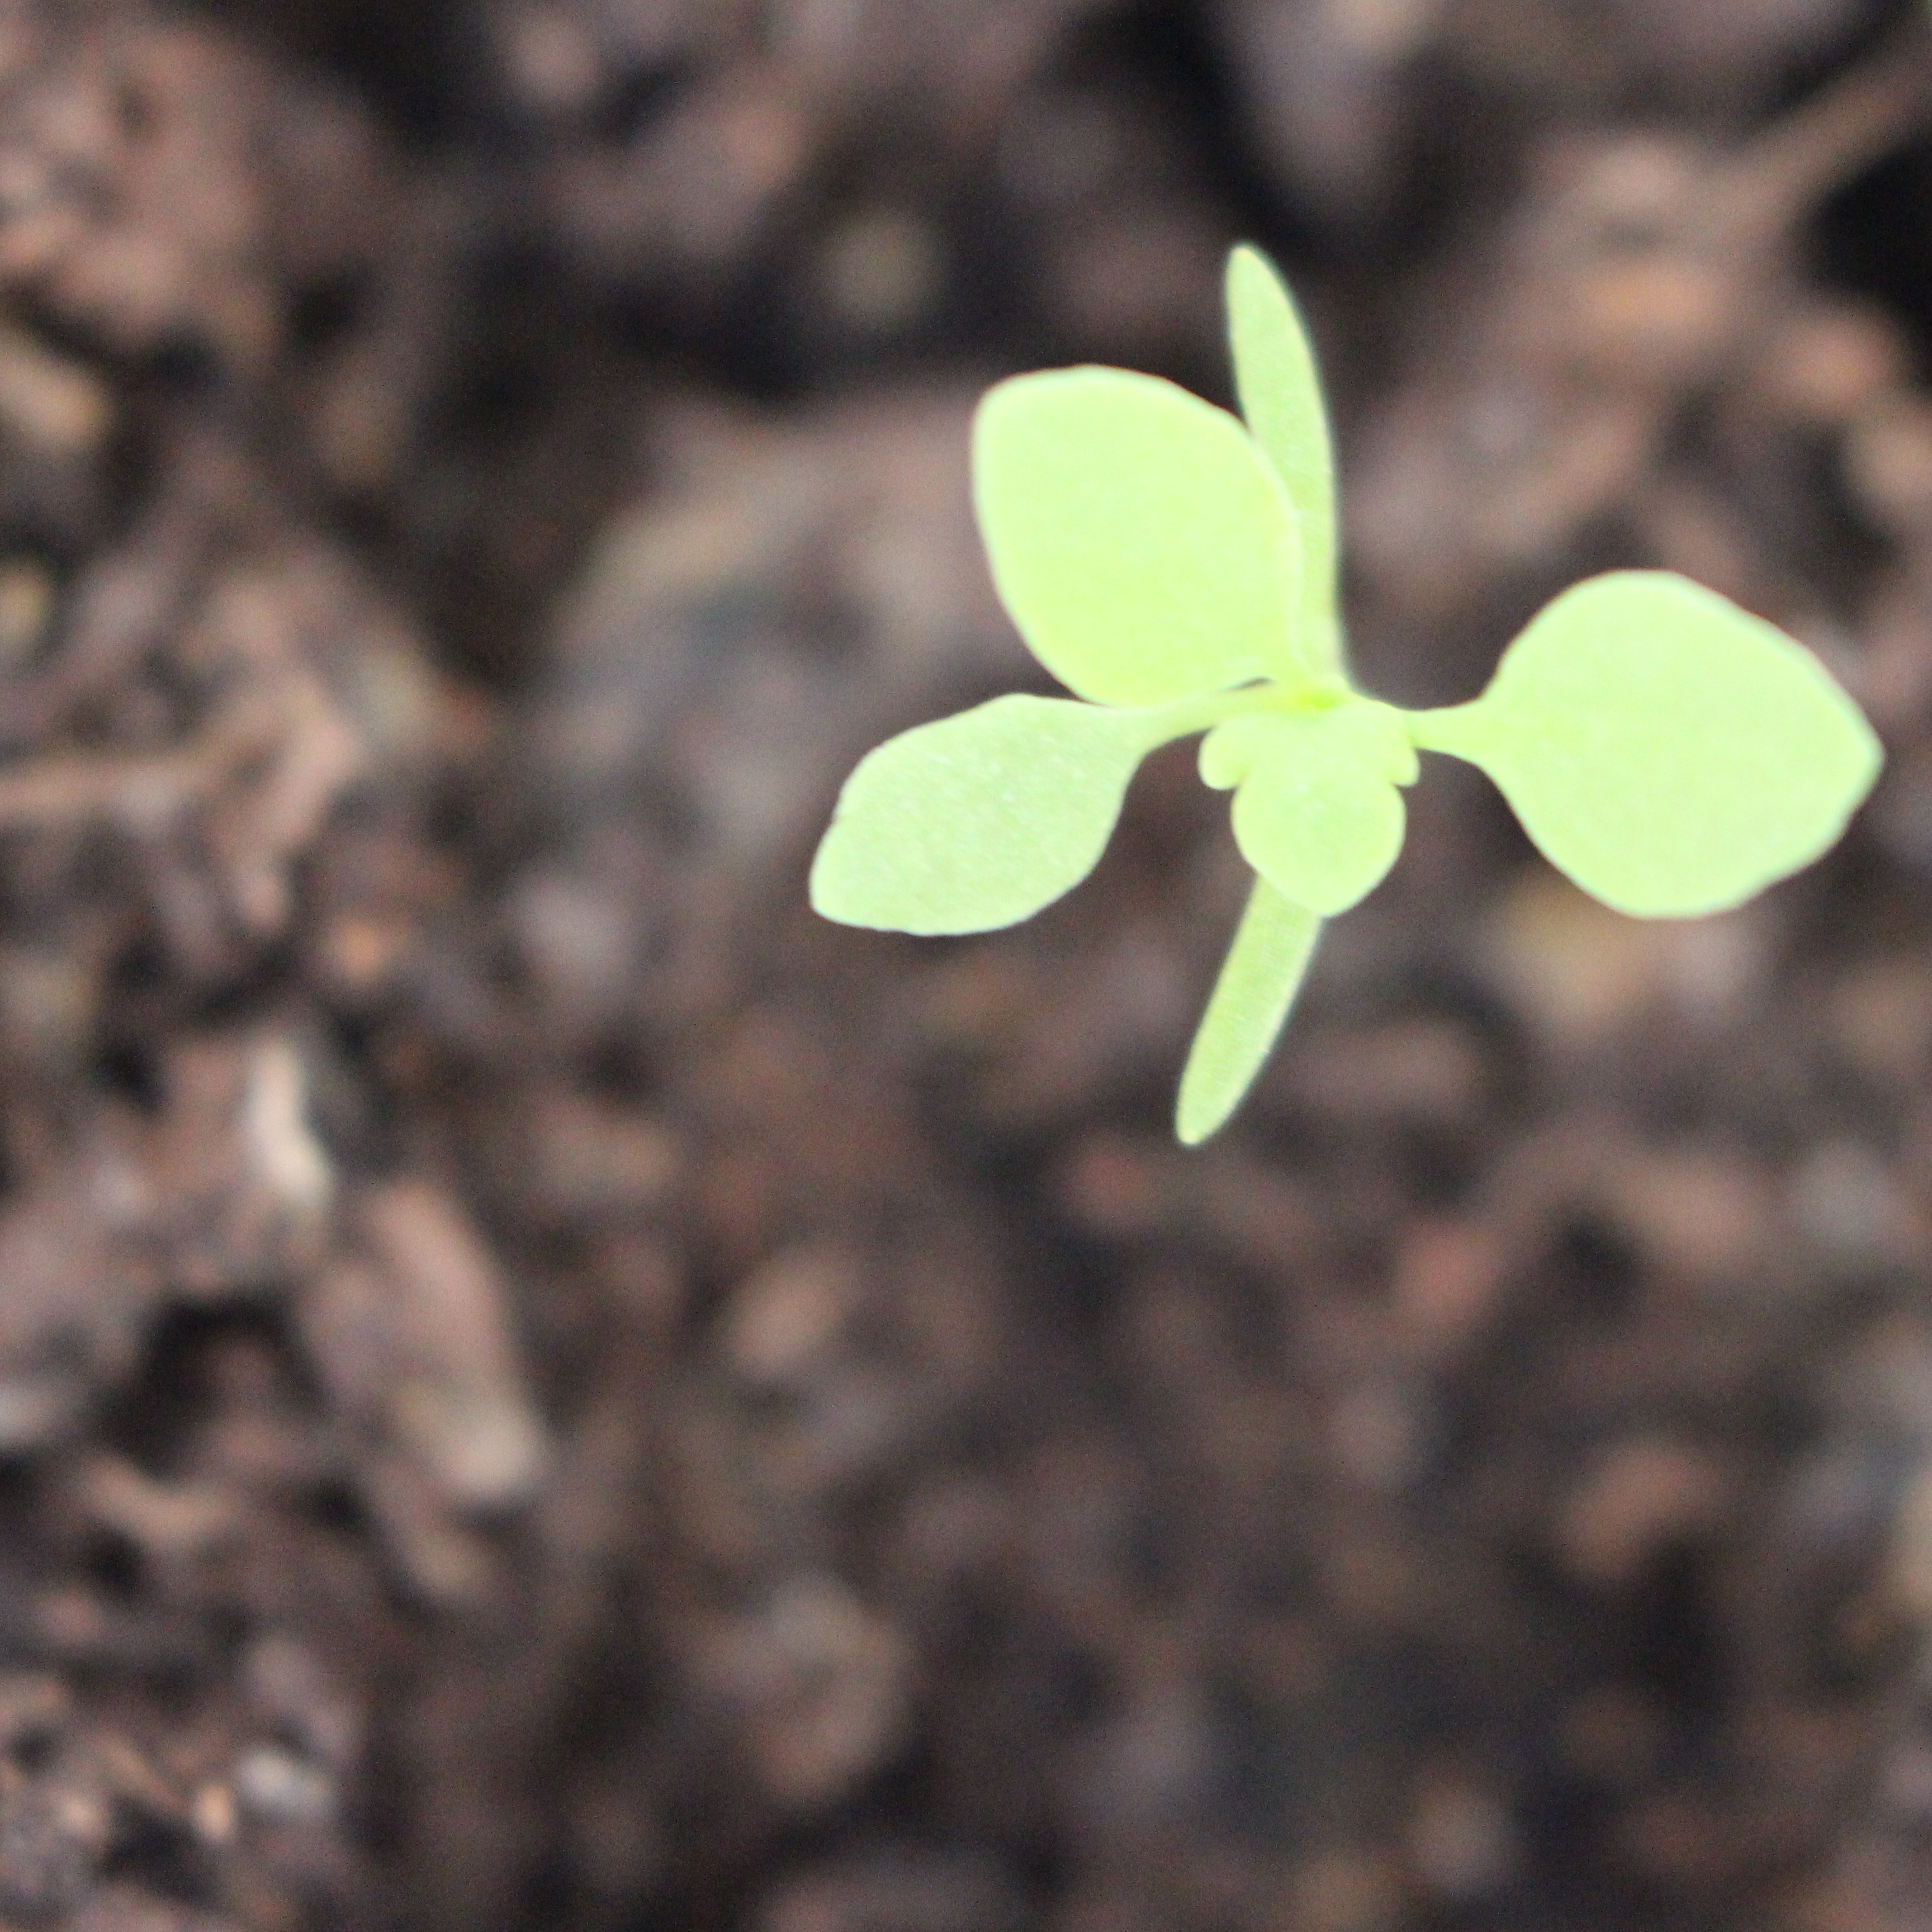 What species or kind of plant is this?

Papaver rhoeas
